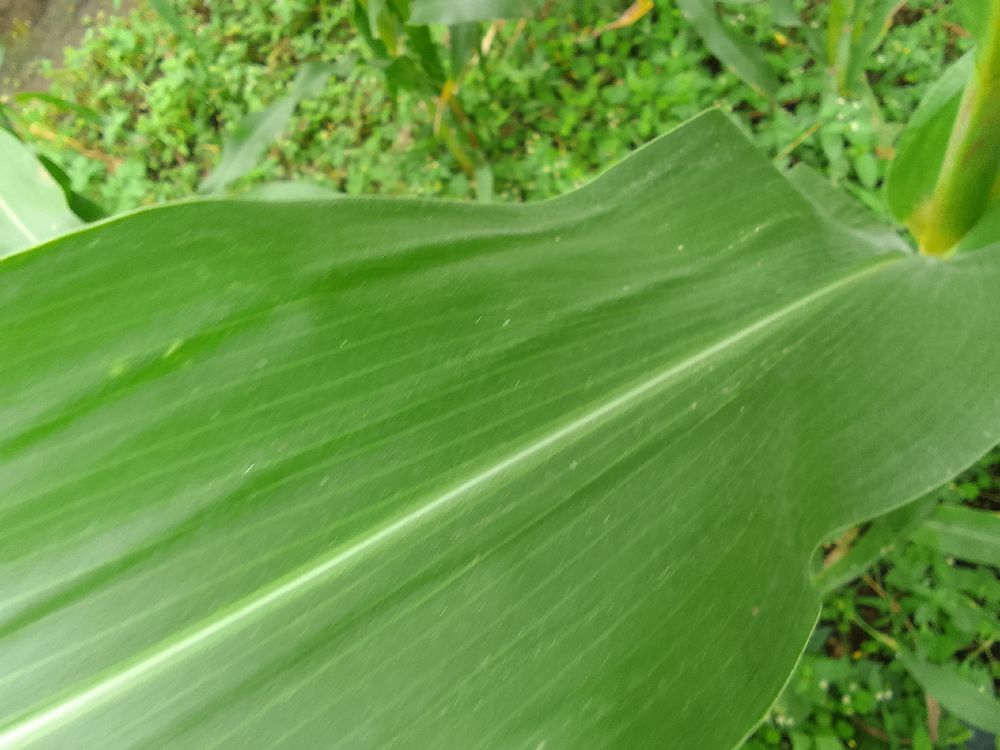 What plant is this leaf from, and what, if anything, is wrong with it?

maize, healthy
